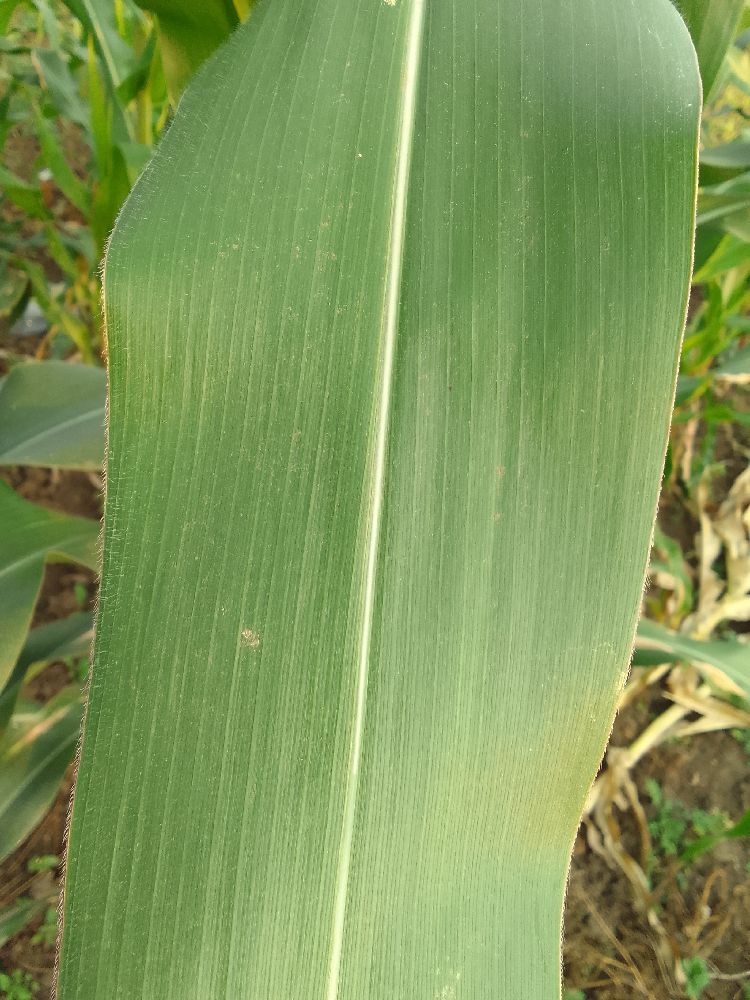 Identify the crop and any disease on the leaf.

maize, healthy
